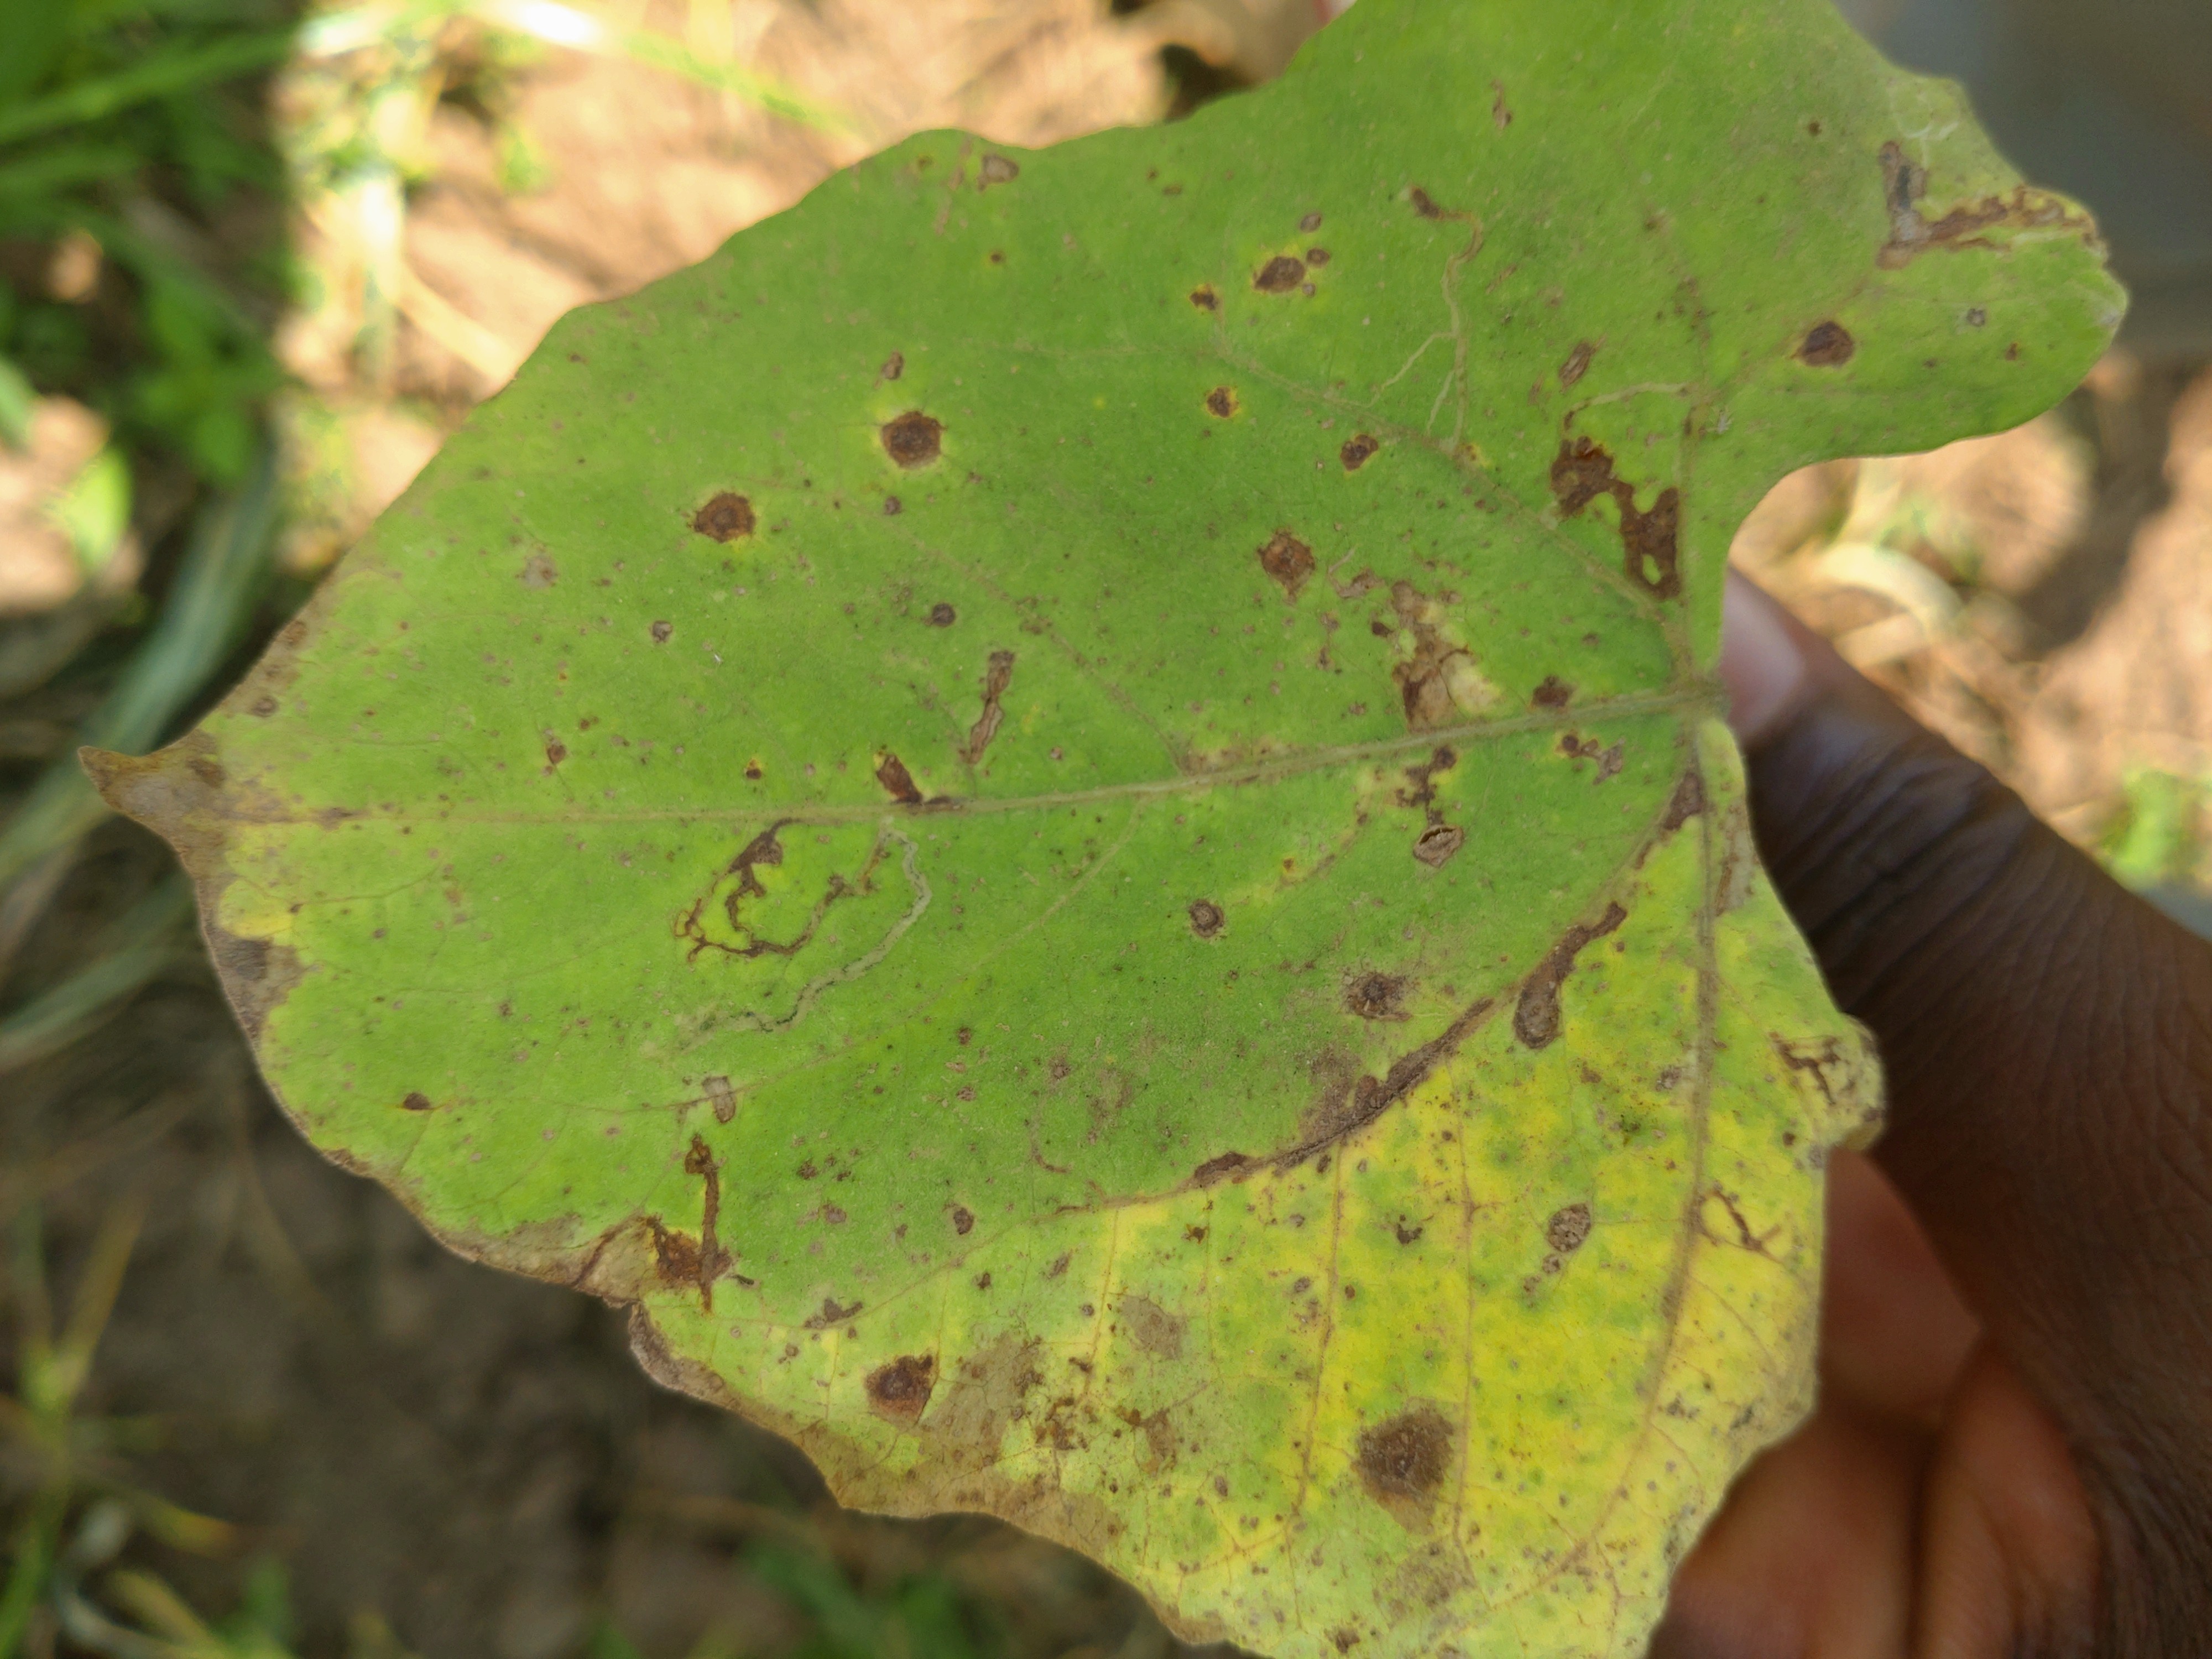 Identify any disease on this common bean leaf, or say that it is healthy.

anthracnose
